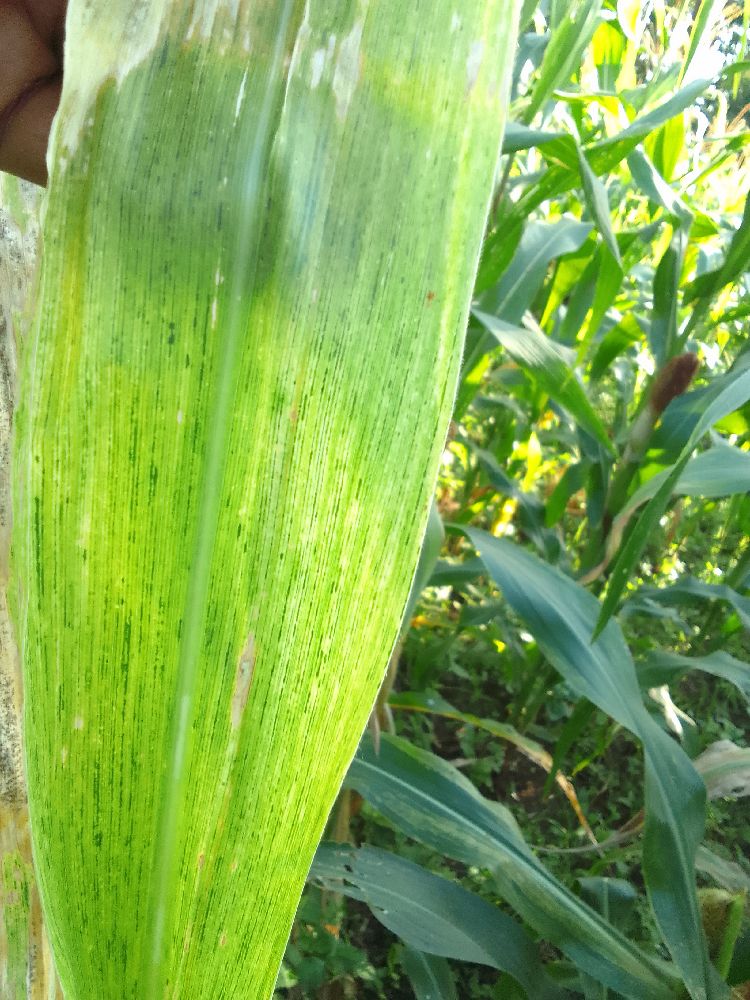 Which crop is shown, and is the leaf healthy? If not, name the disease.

maize, maize lethal necrosis
